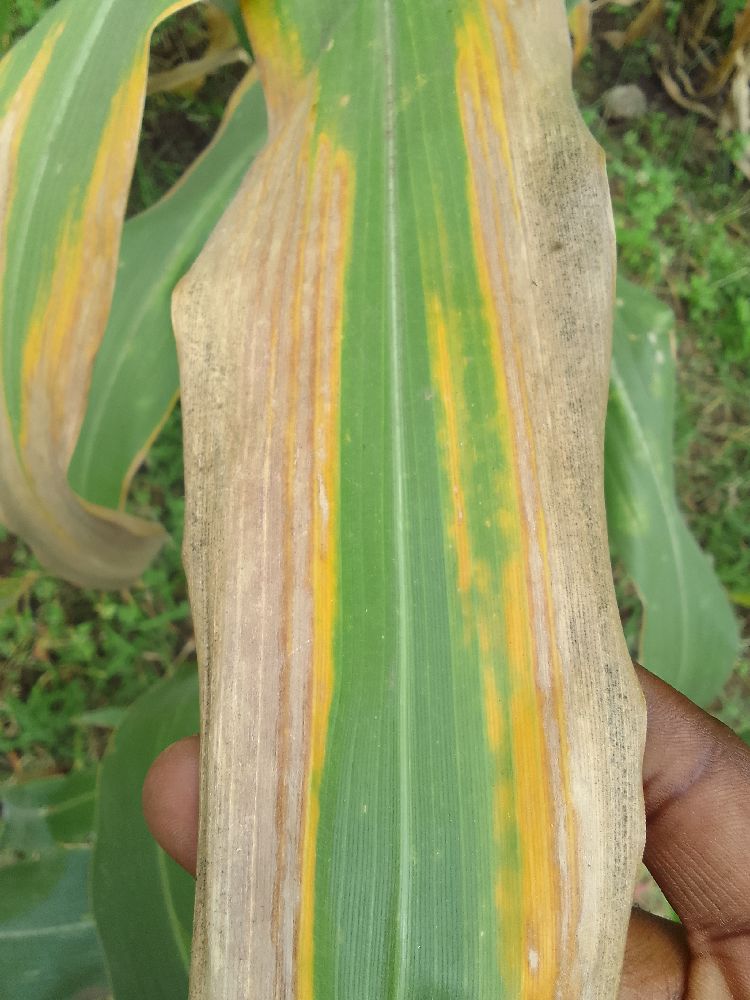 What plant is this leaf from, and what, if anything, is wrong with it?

maize, maize lethal necrosis
